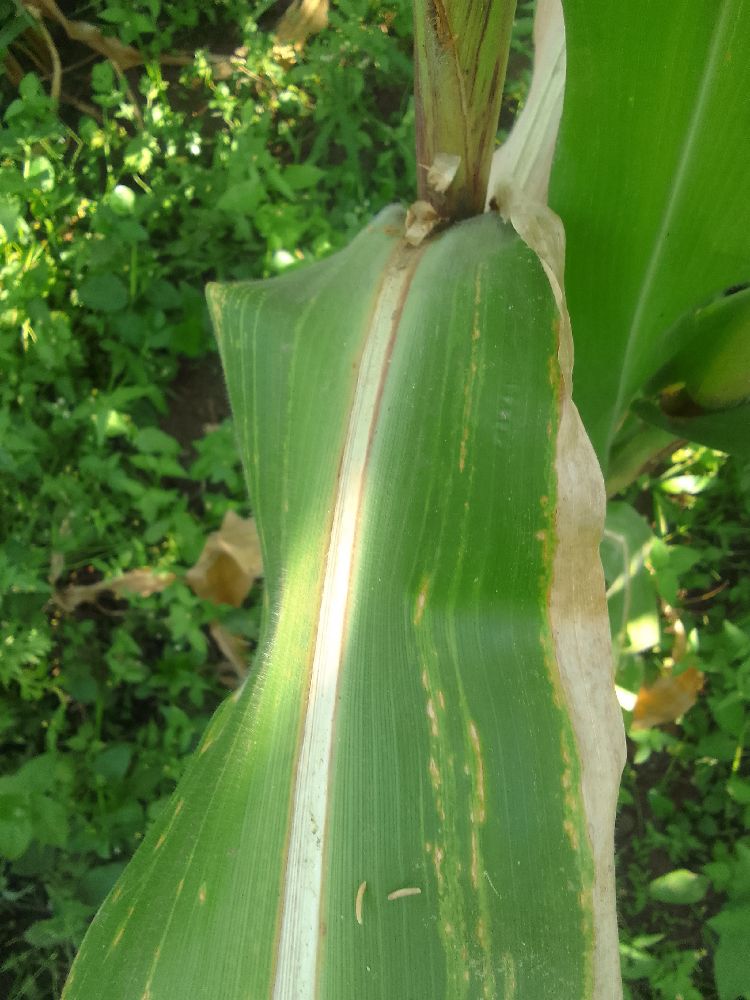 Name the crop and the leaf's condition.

maize, maize lethal necrosis
